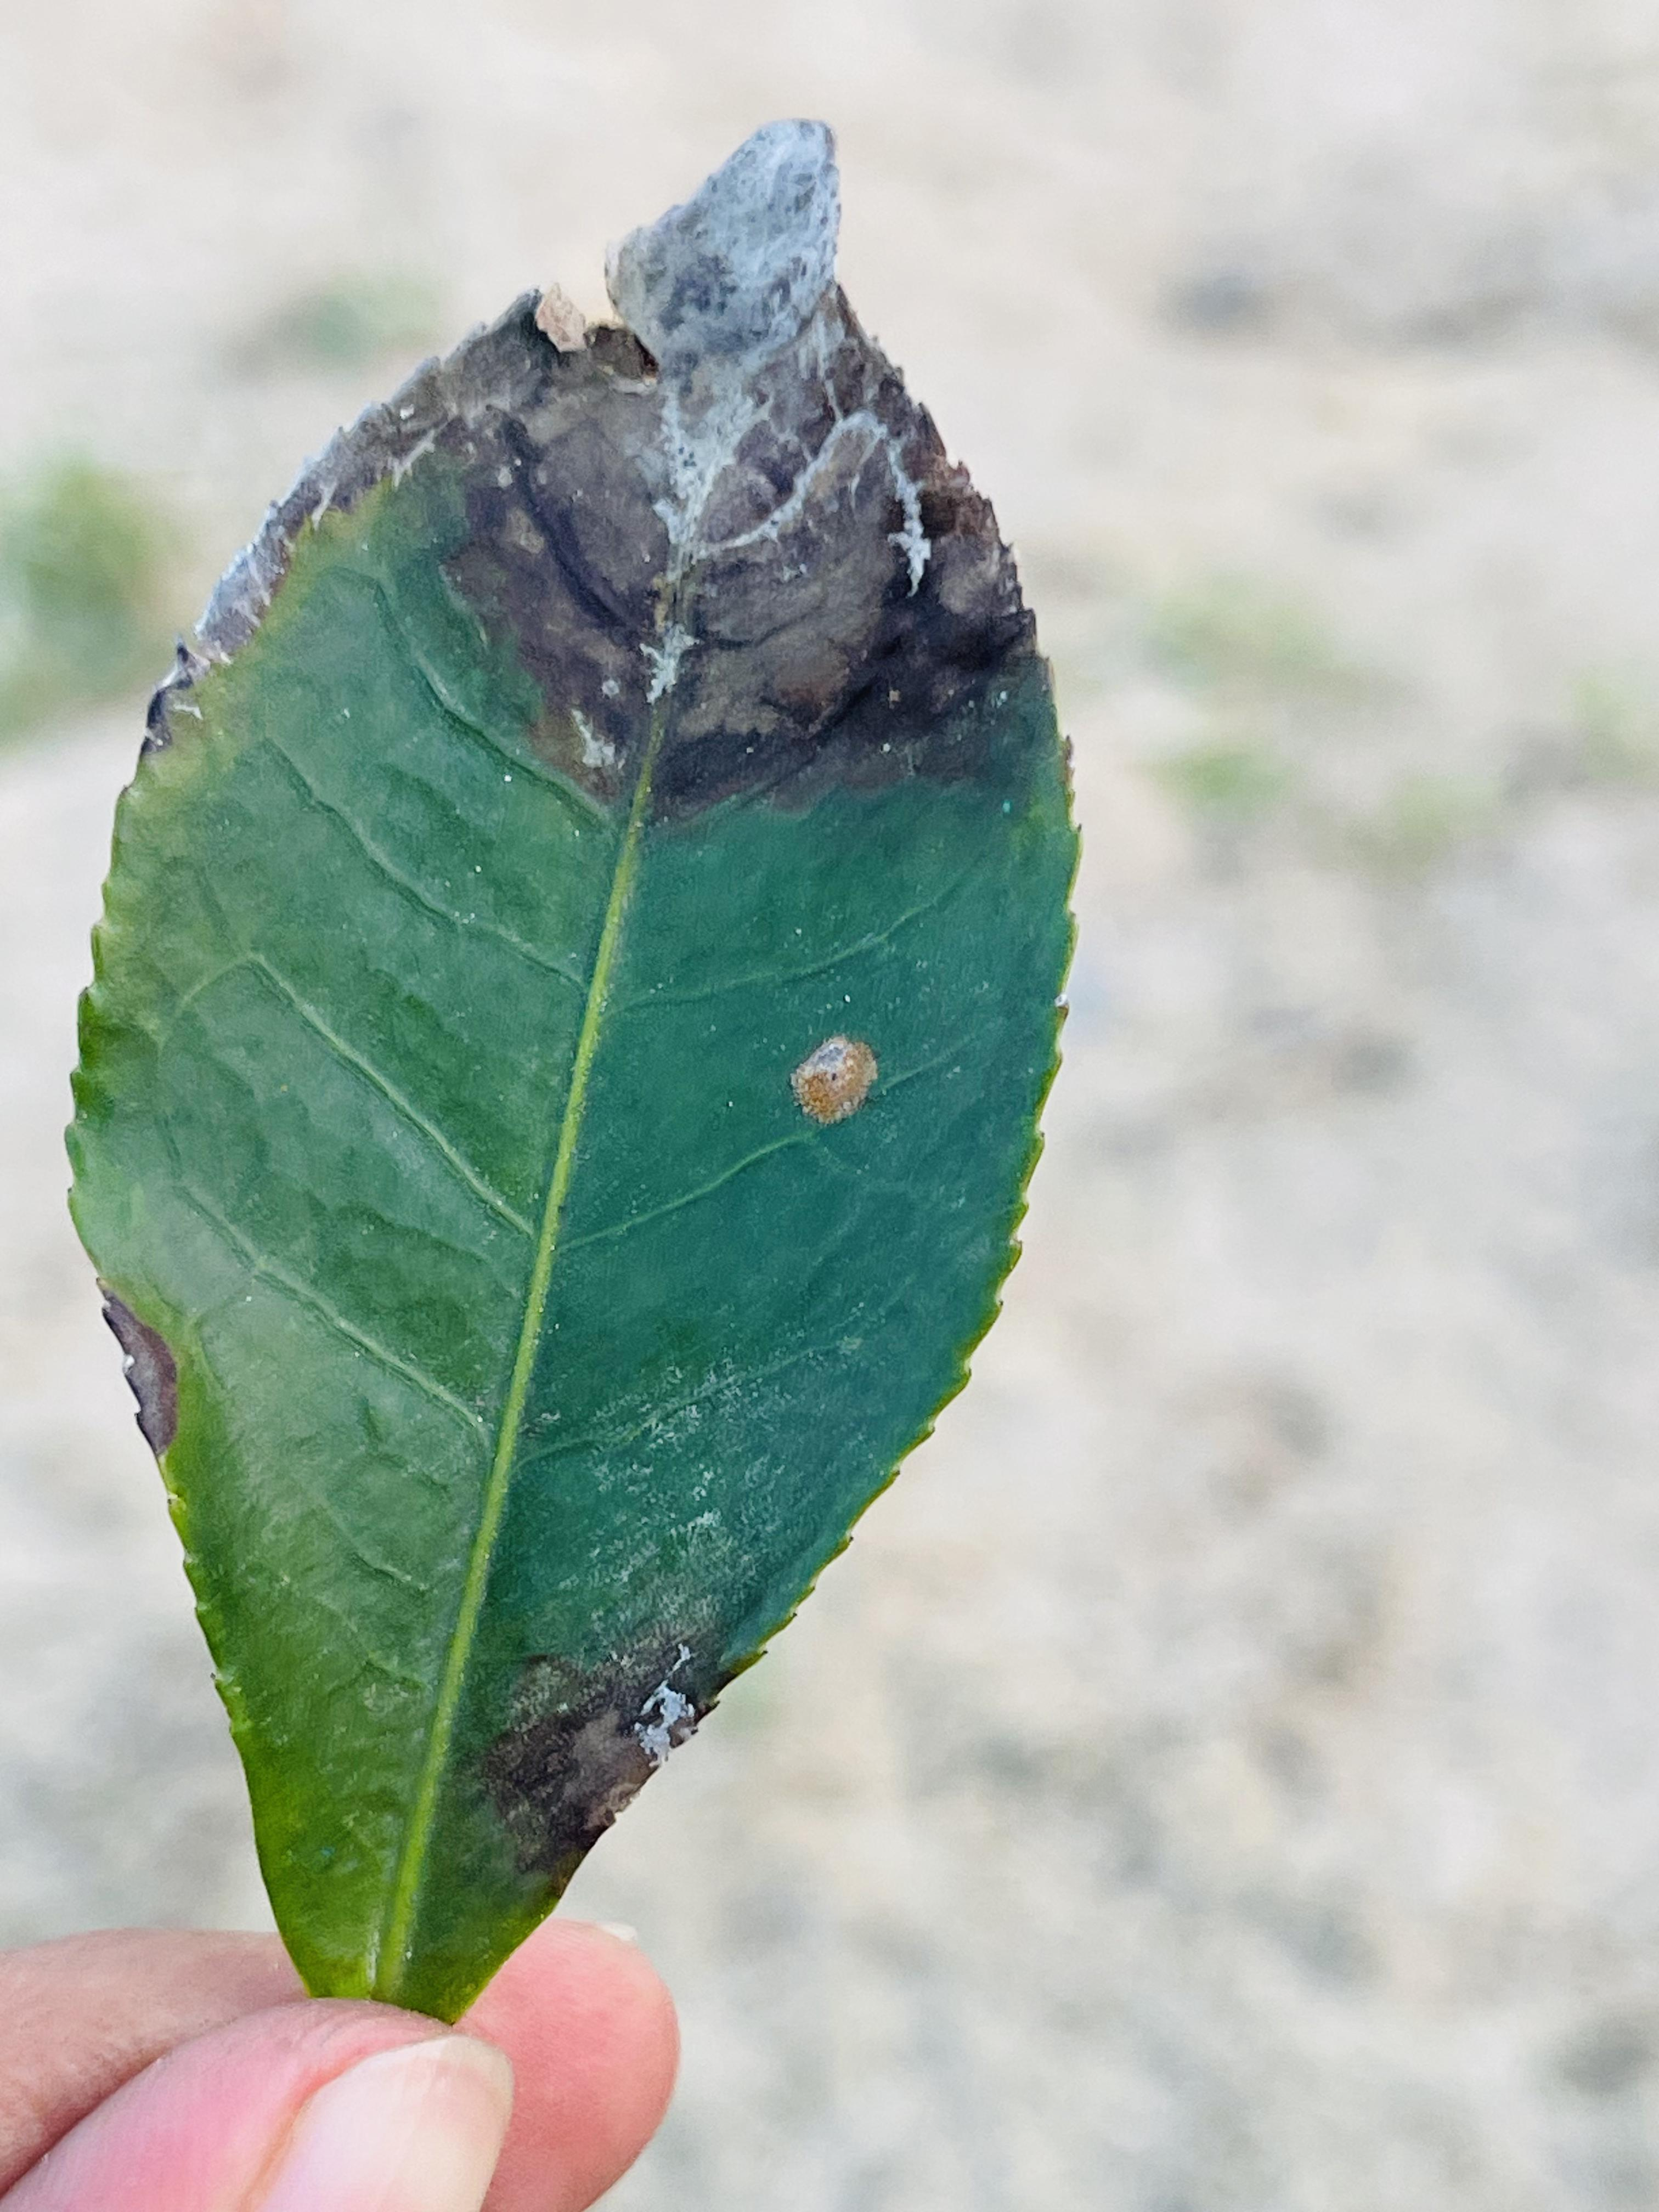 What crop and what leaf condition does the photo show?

tea, blight
